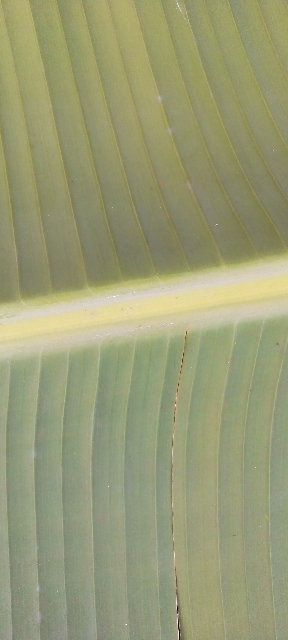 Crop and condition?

banana, healthy
